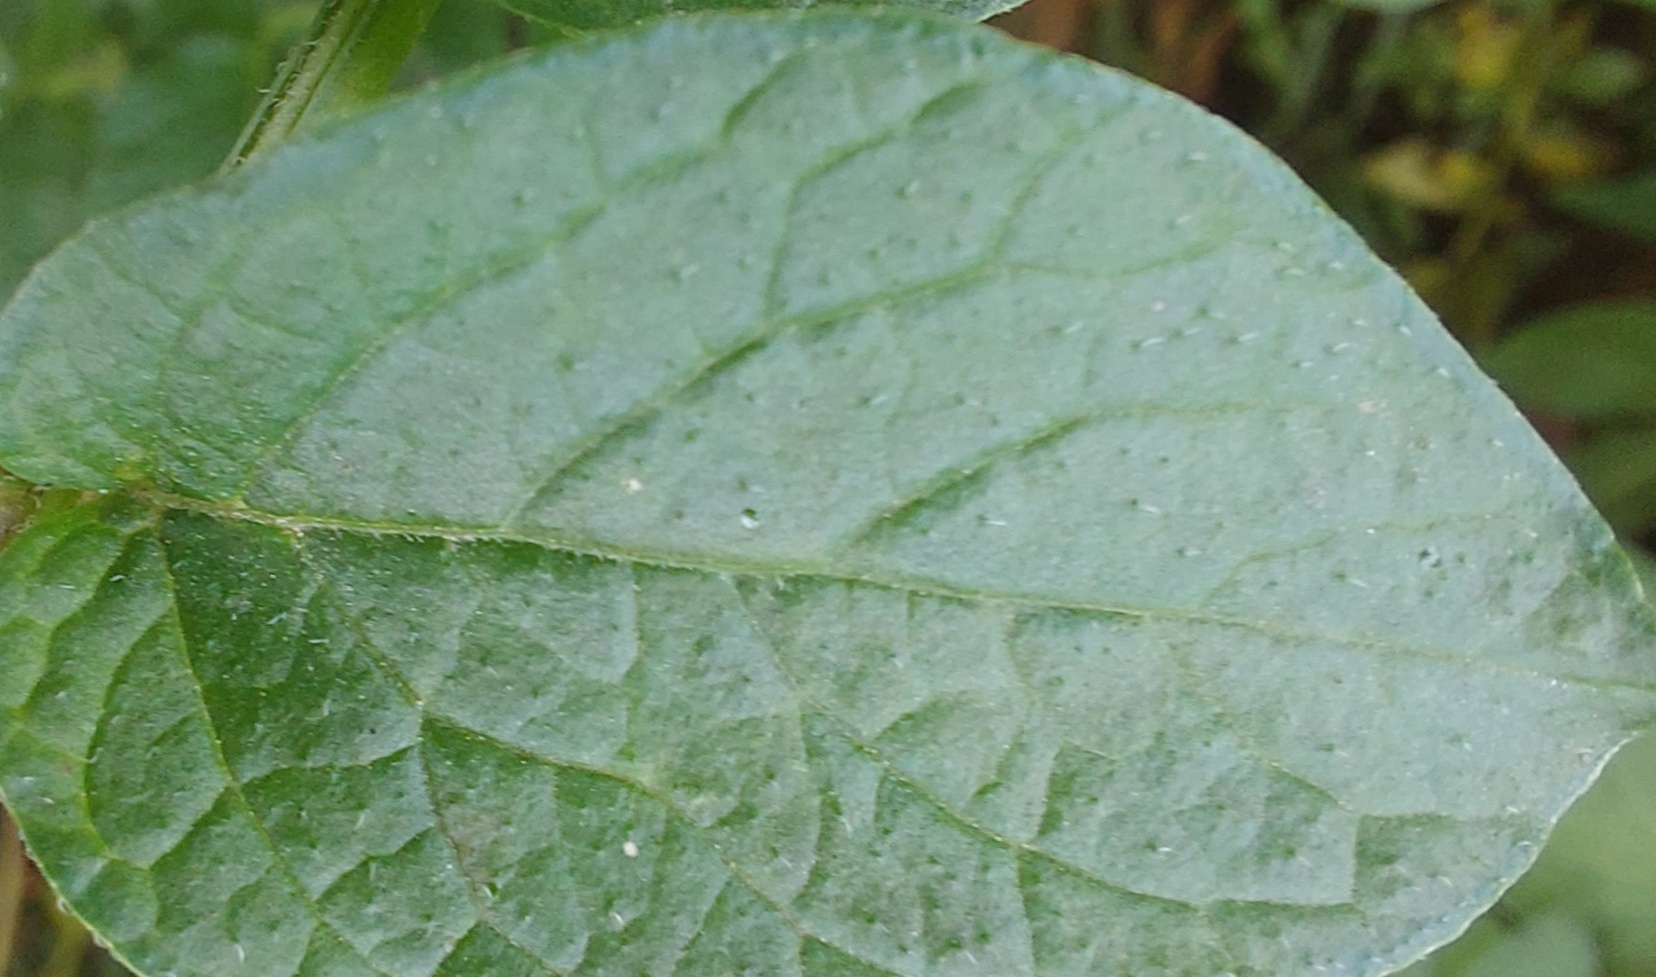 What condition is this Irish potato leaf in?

healthy
